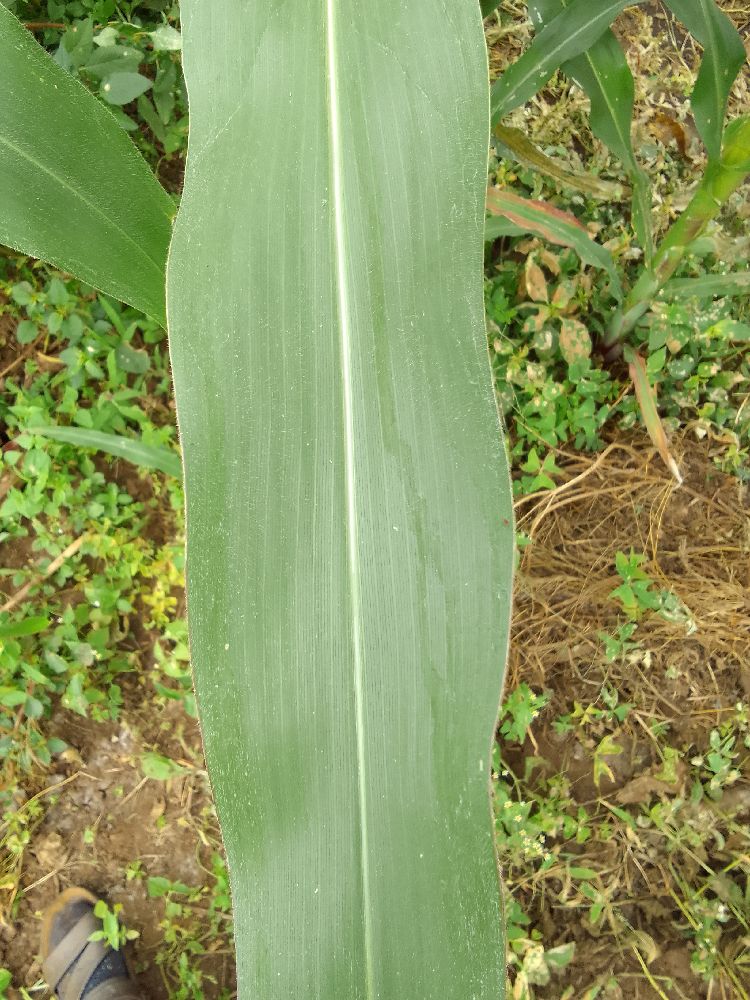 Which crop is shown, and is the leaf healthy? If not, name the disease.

maize, healthy
